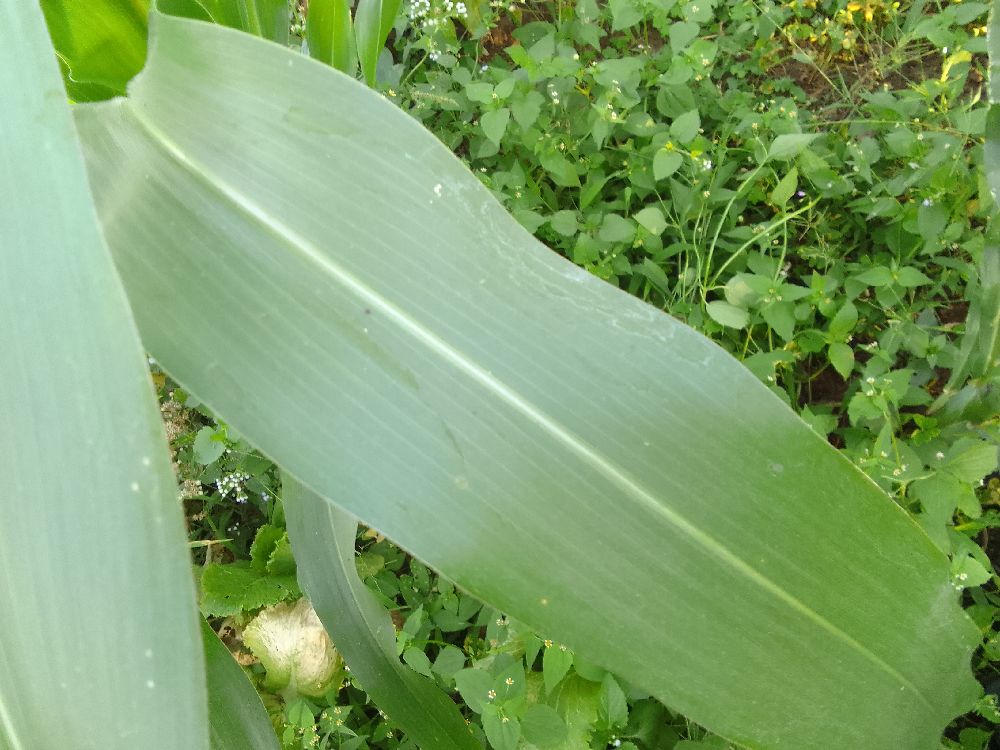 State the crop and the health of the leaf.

maize, healthy
